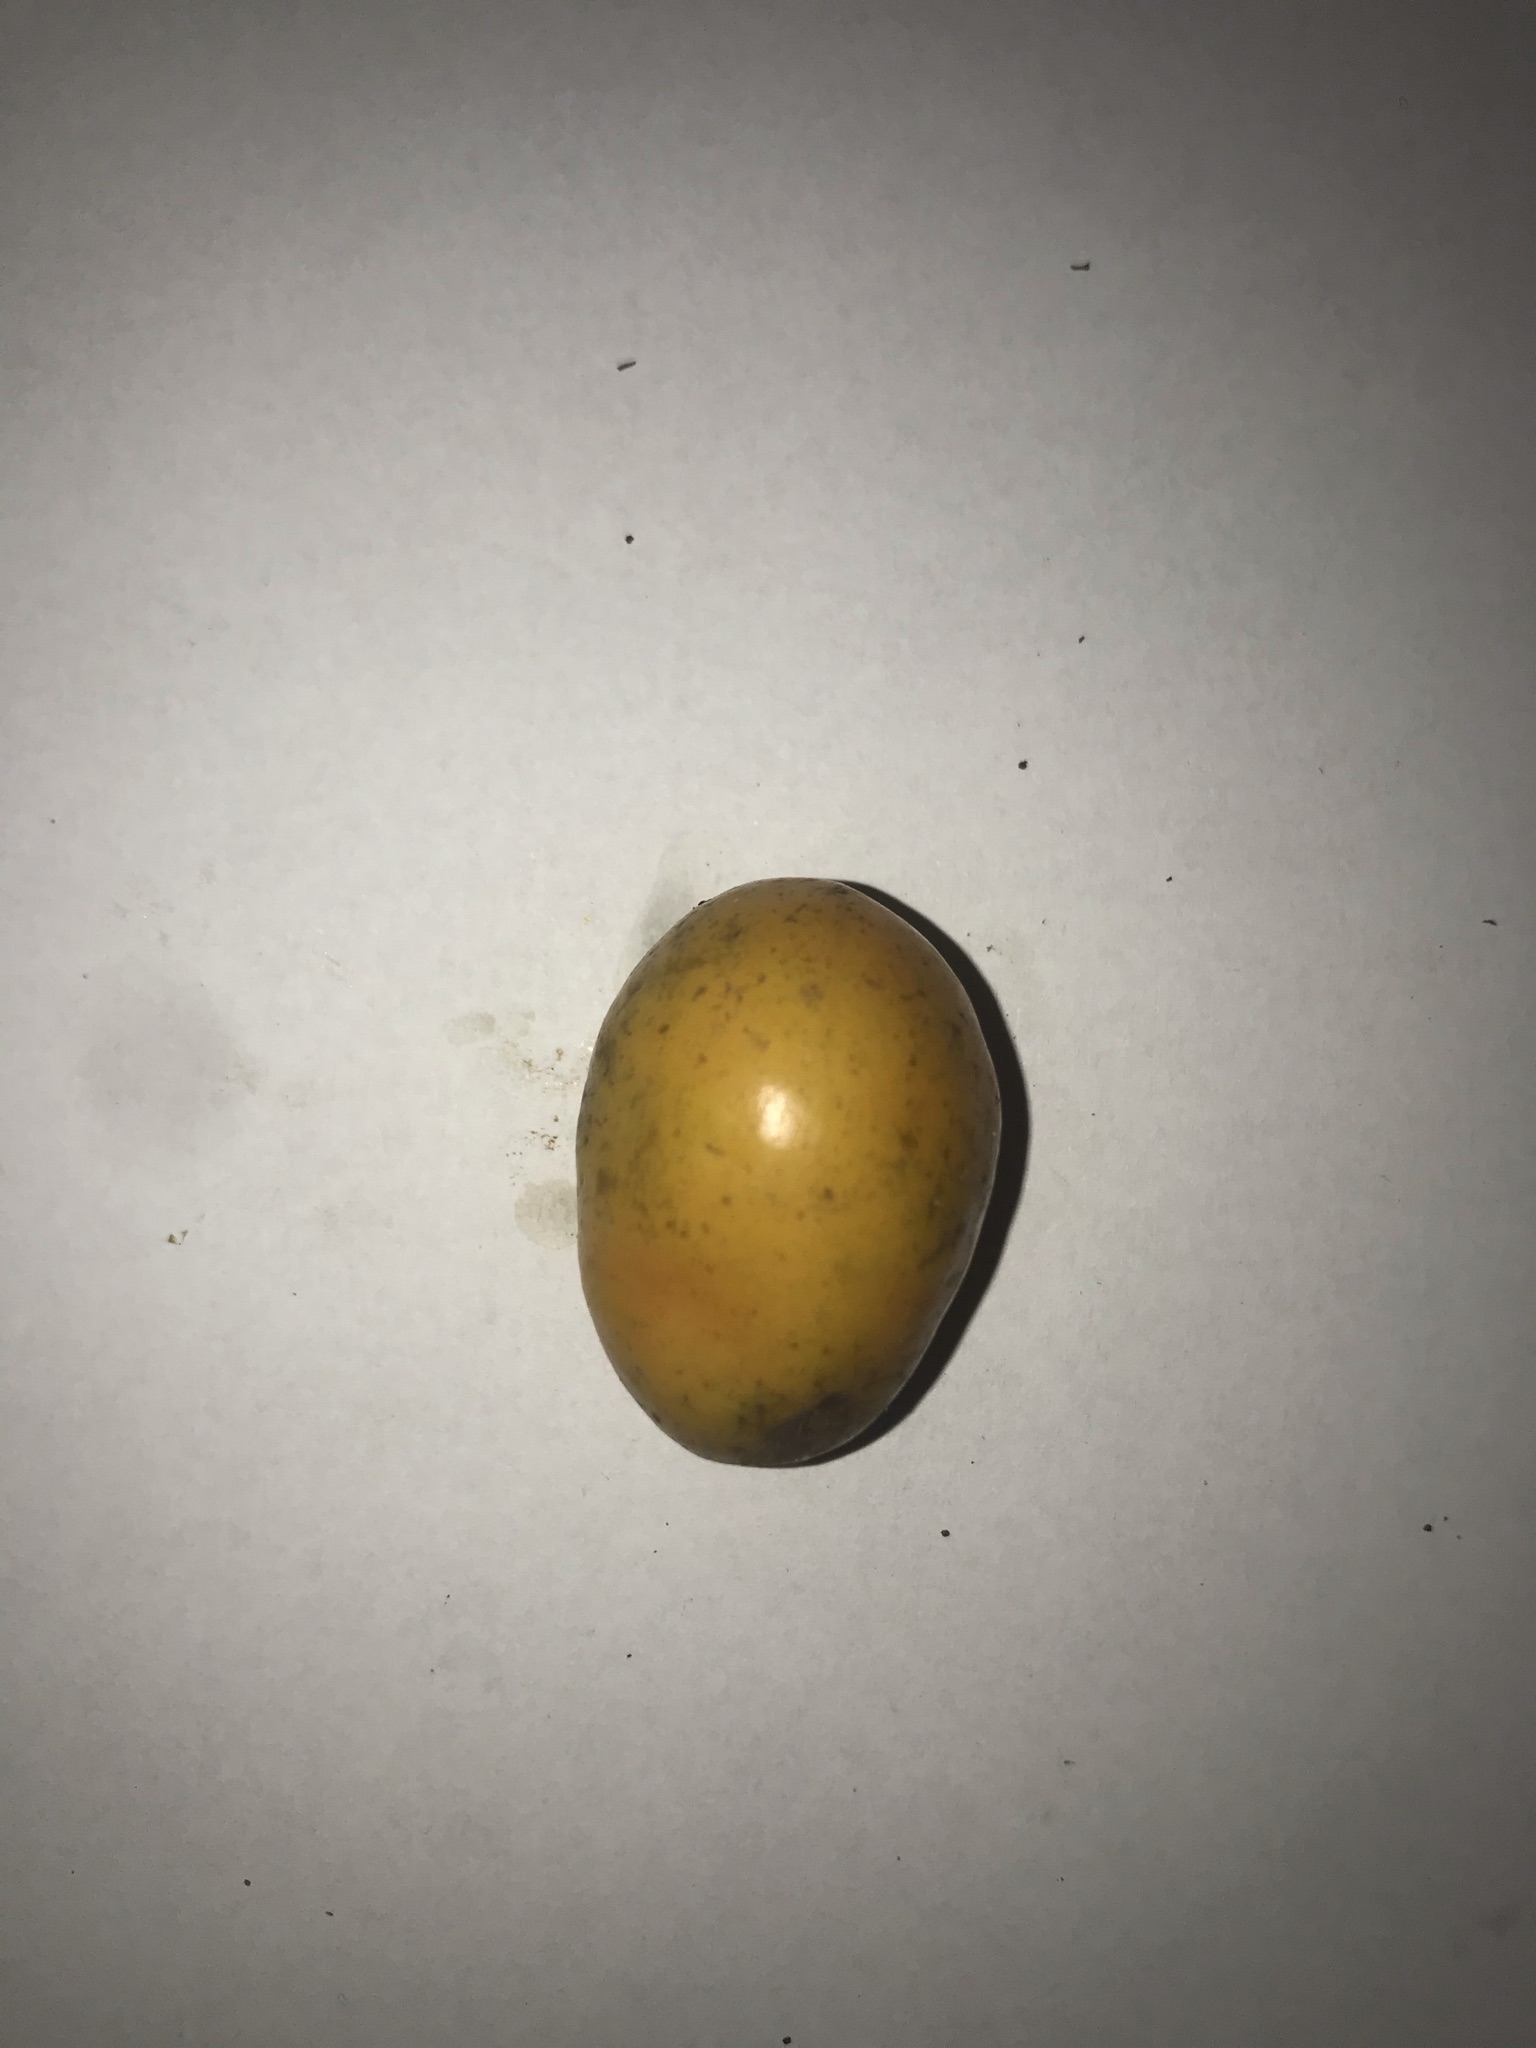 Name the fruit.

siriguela
